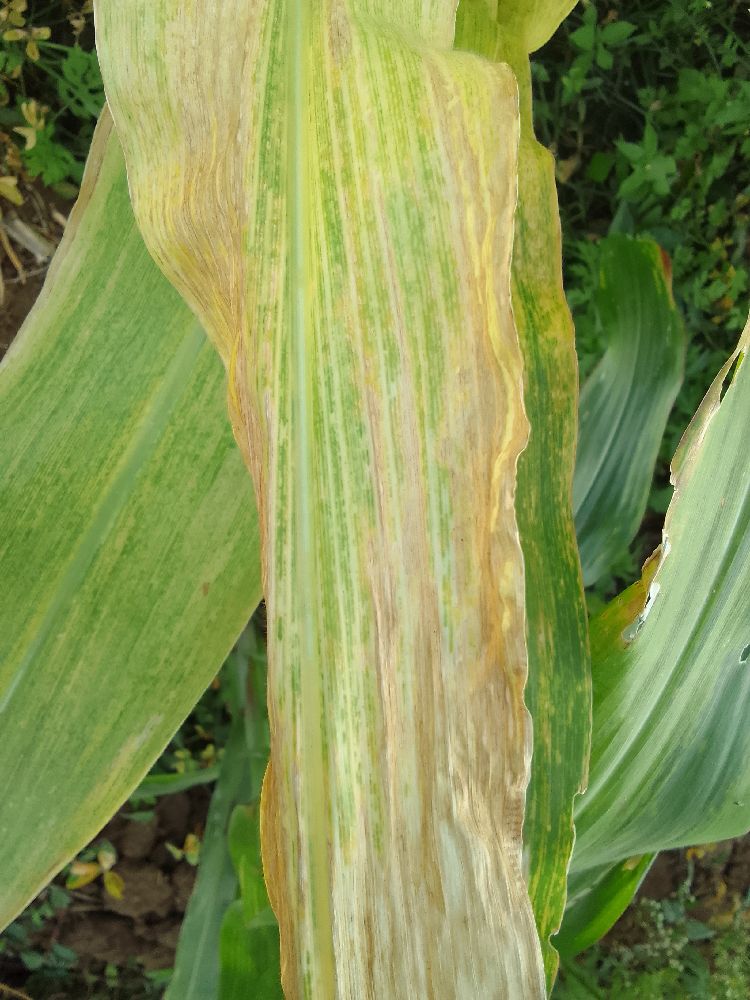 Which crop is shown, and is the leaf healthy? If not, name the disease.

maize, maize lethal necrosis
